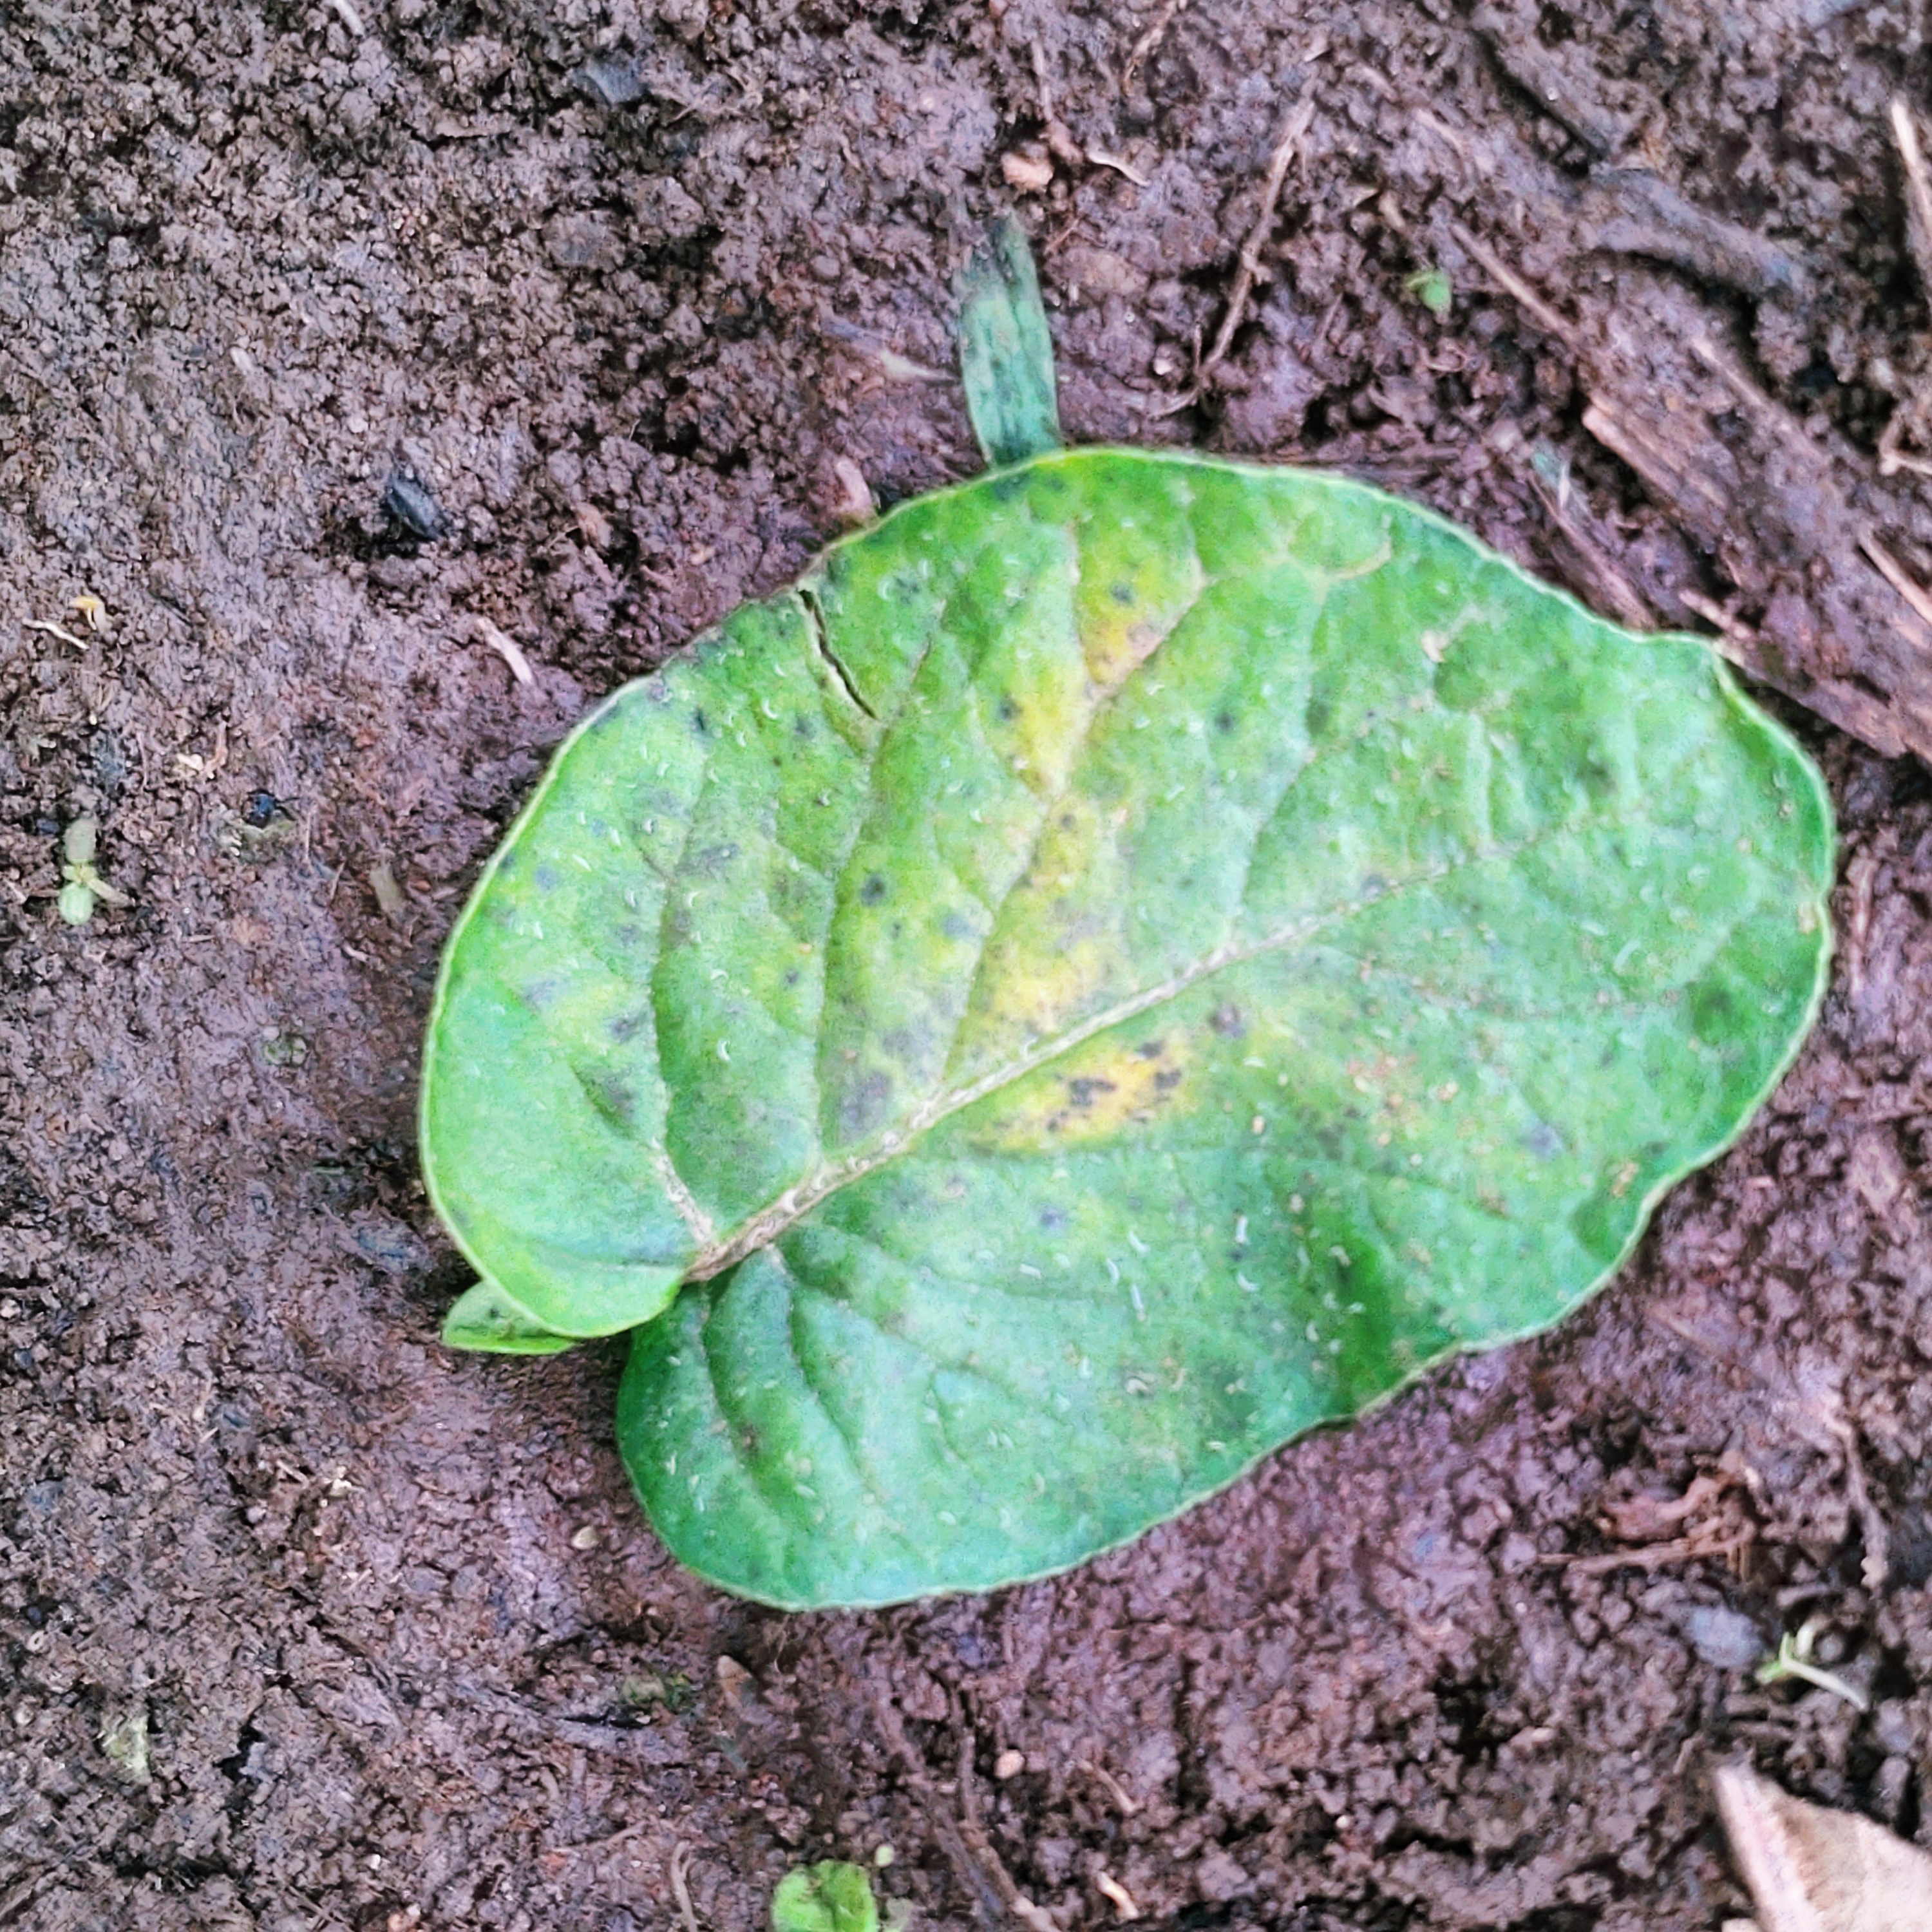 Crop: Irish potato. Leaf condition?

late blight
